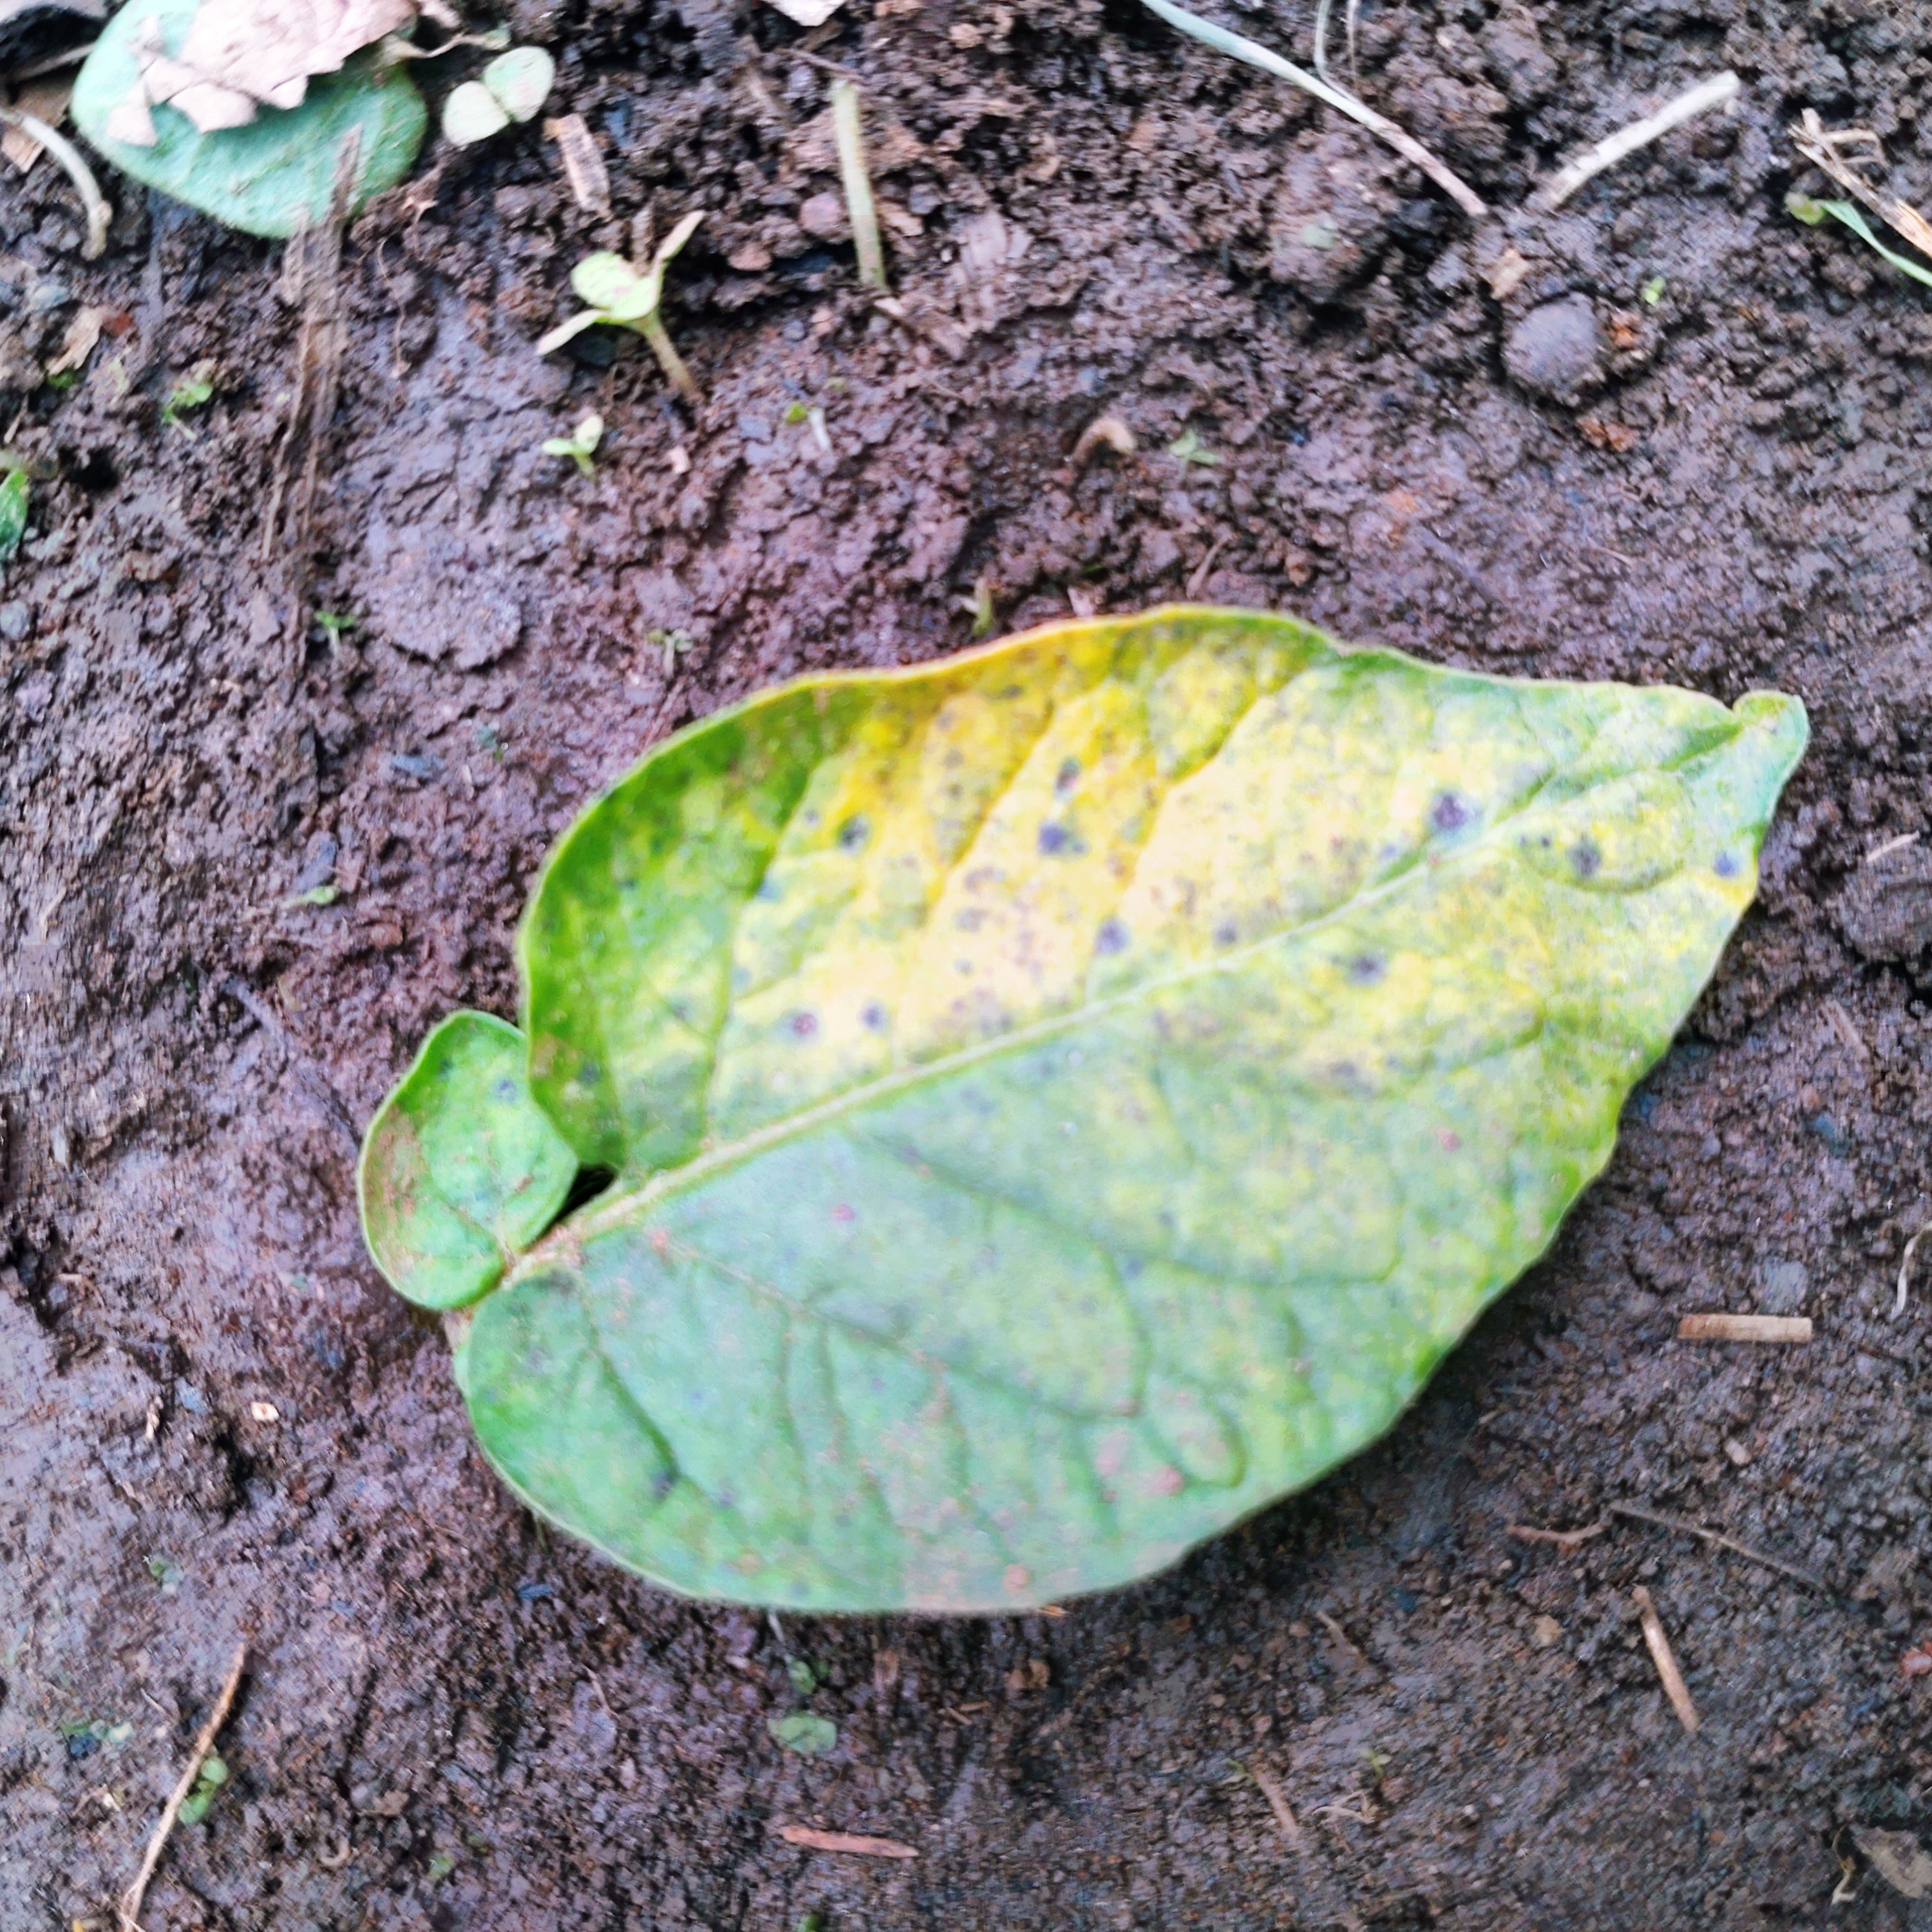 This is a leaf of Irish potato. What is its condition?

late blight
